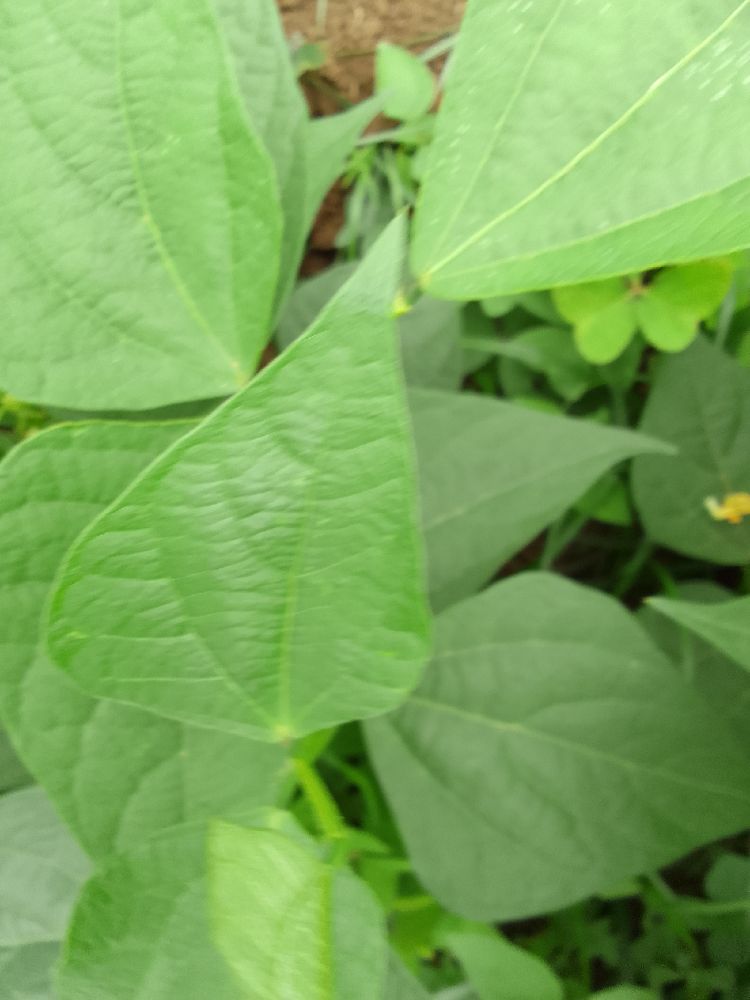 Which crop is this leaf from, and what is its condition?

common bean, healthy
